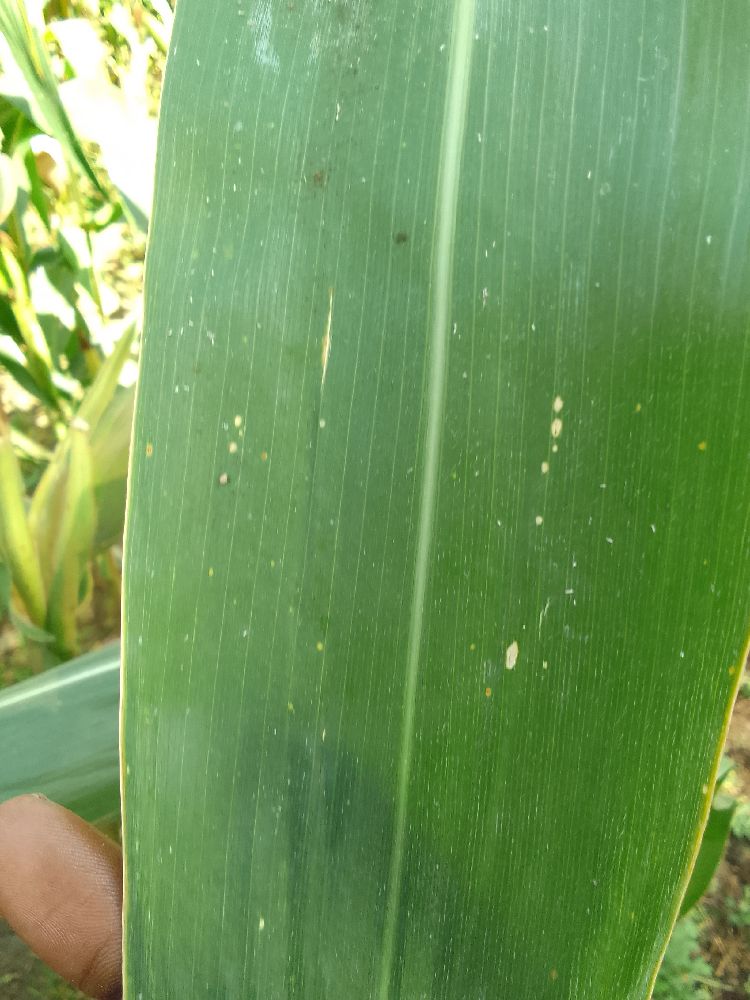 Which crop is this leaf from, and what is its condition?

maize, healthy
